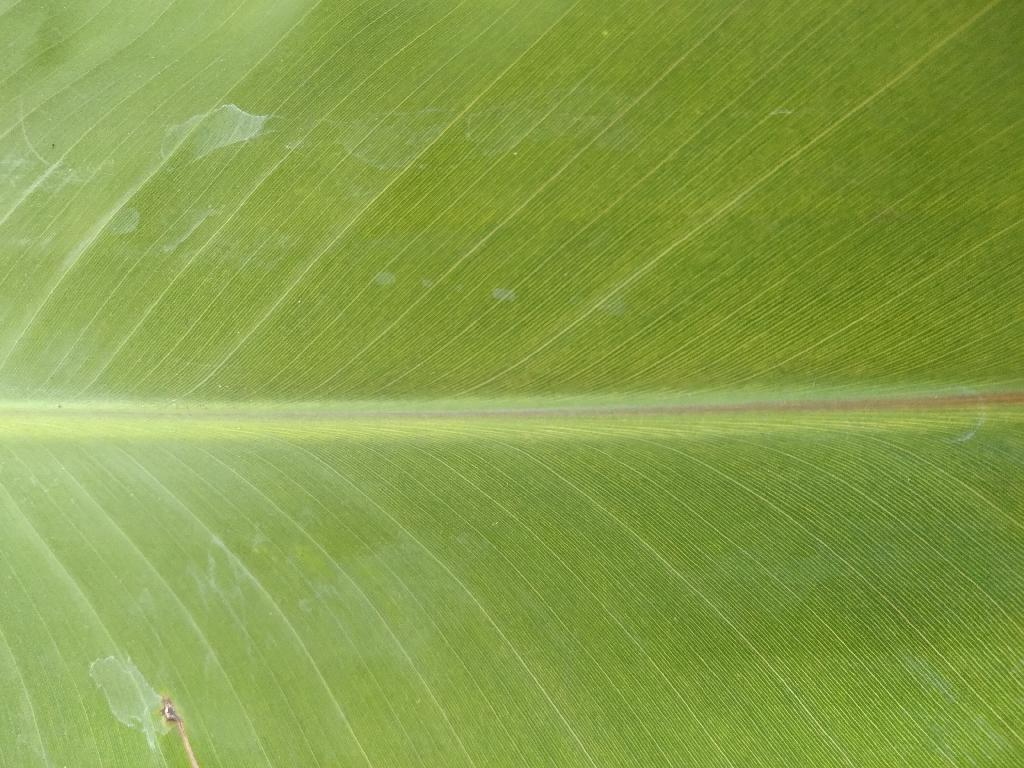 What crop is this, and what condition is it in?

banana, healthy
